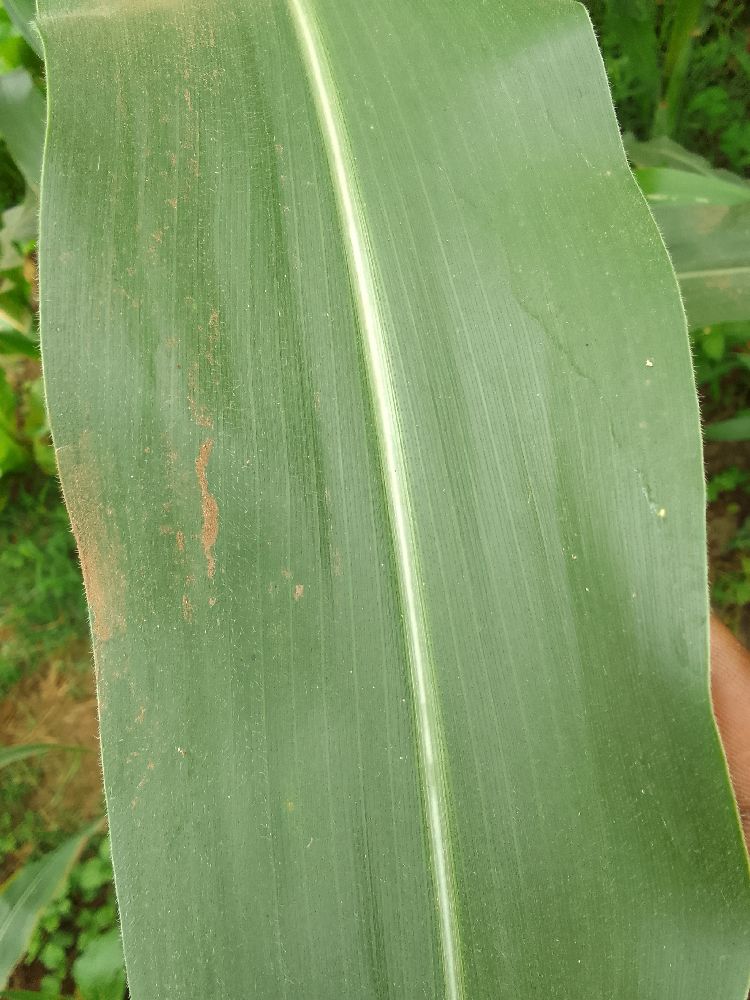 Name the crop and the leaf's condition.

maize, healthy
